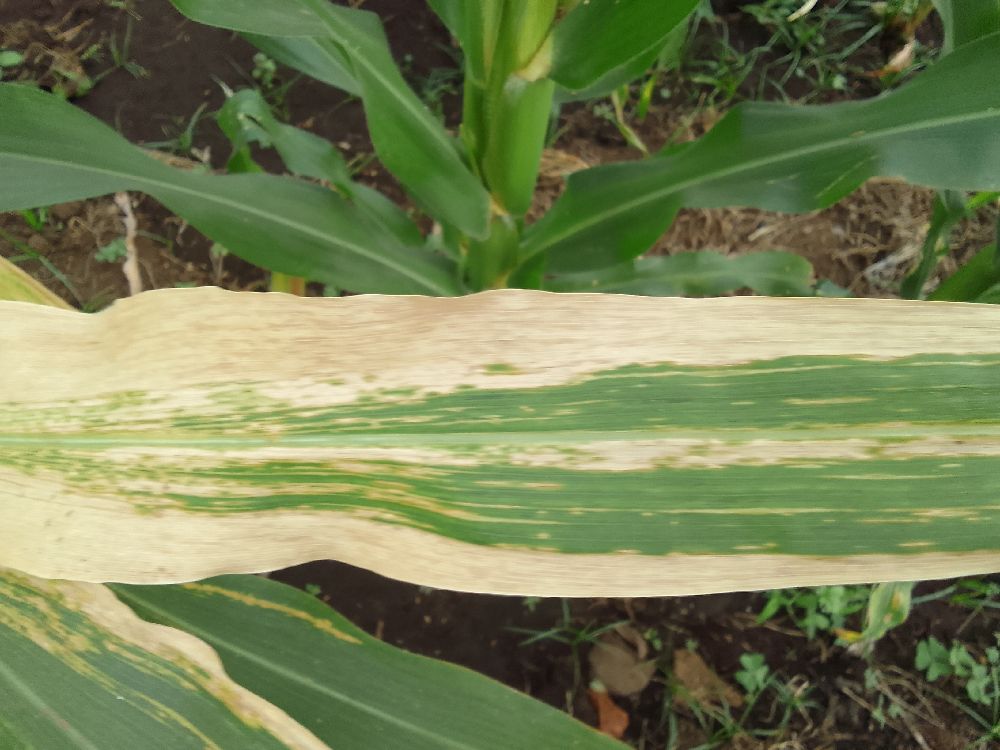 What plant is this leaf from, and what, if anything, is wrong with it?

maize, maize lethal necrosis
